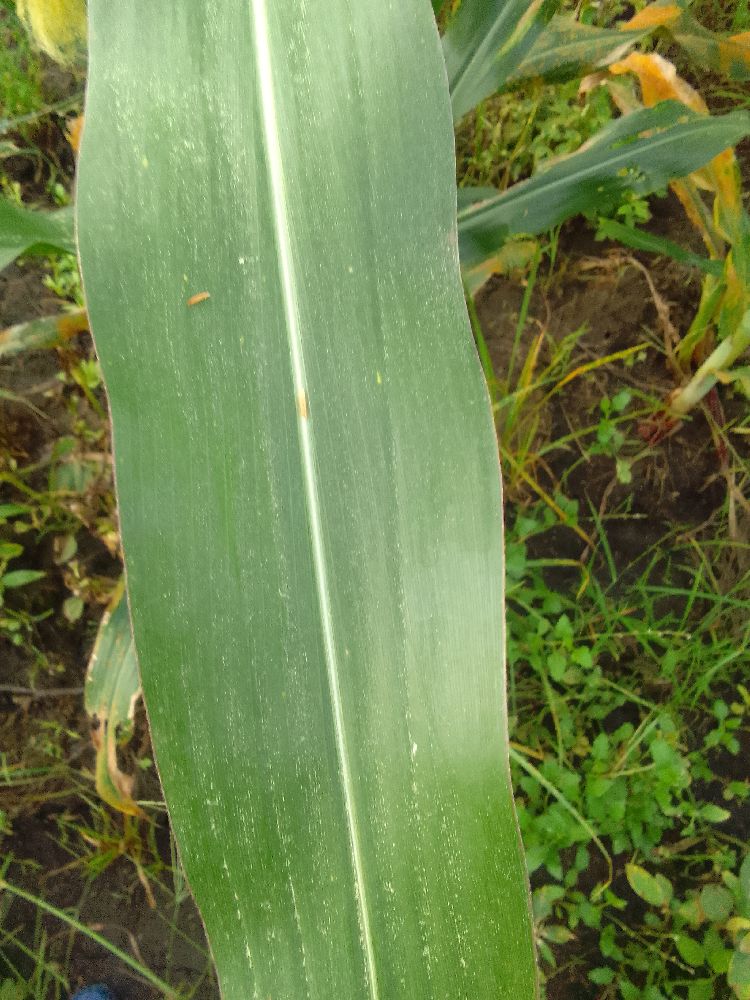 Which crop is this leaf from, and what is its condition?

maize, healthy
